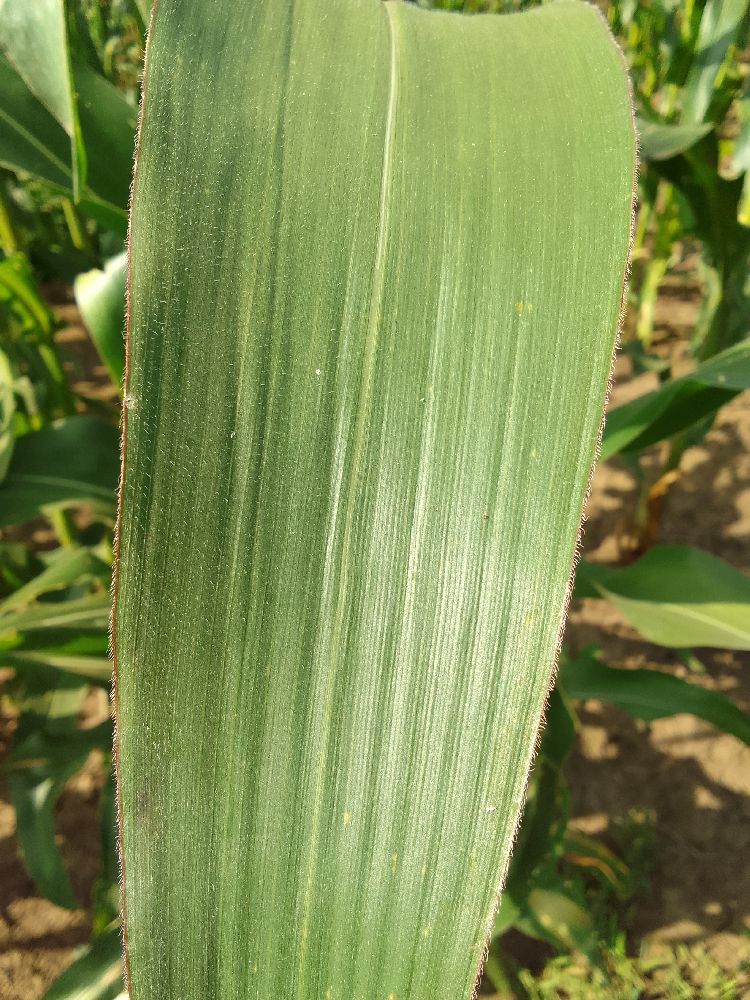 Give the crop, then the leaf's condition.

maize, healthy
